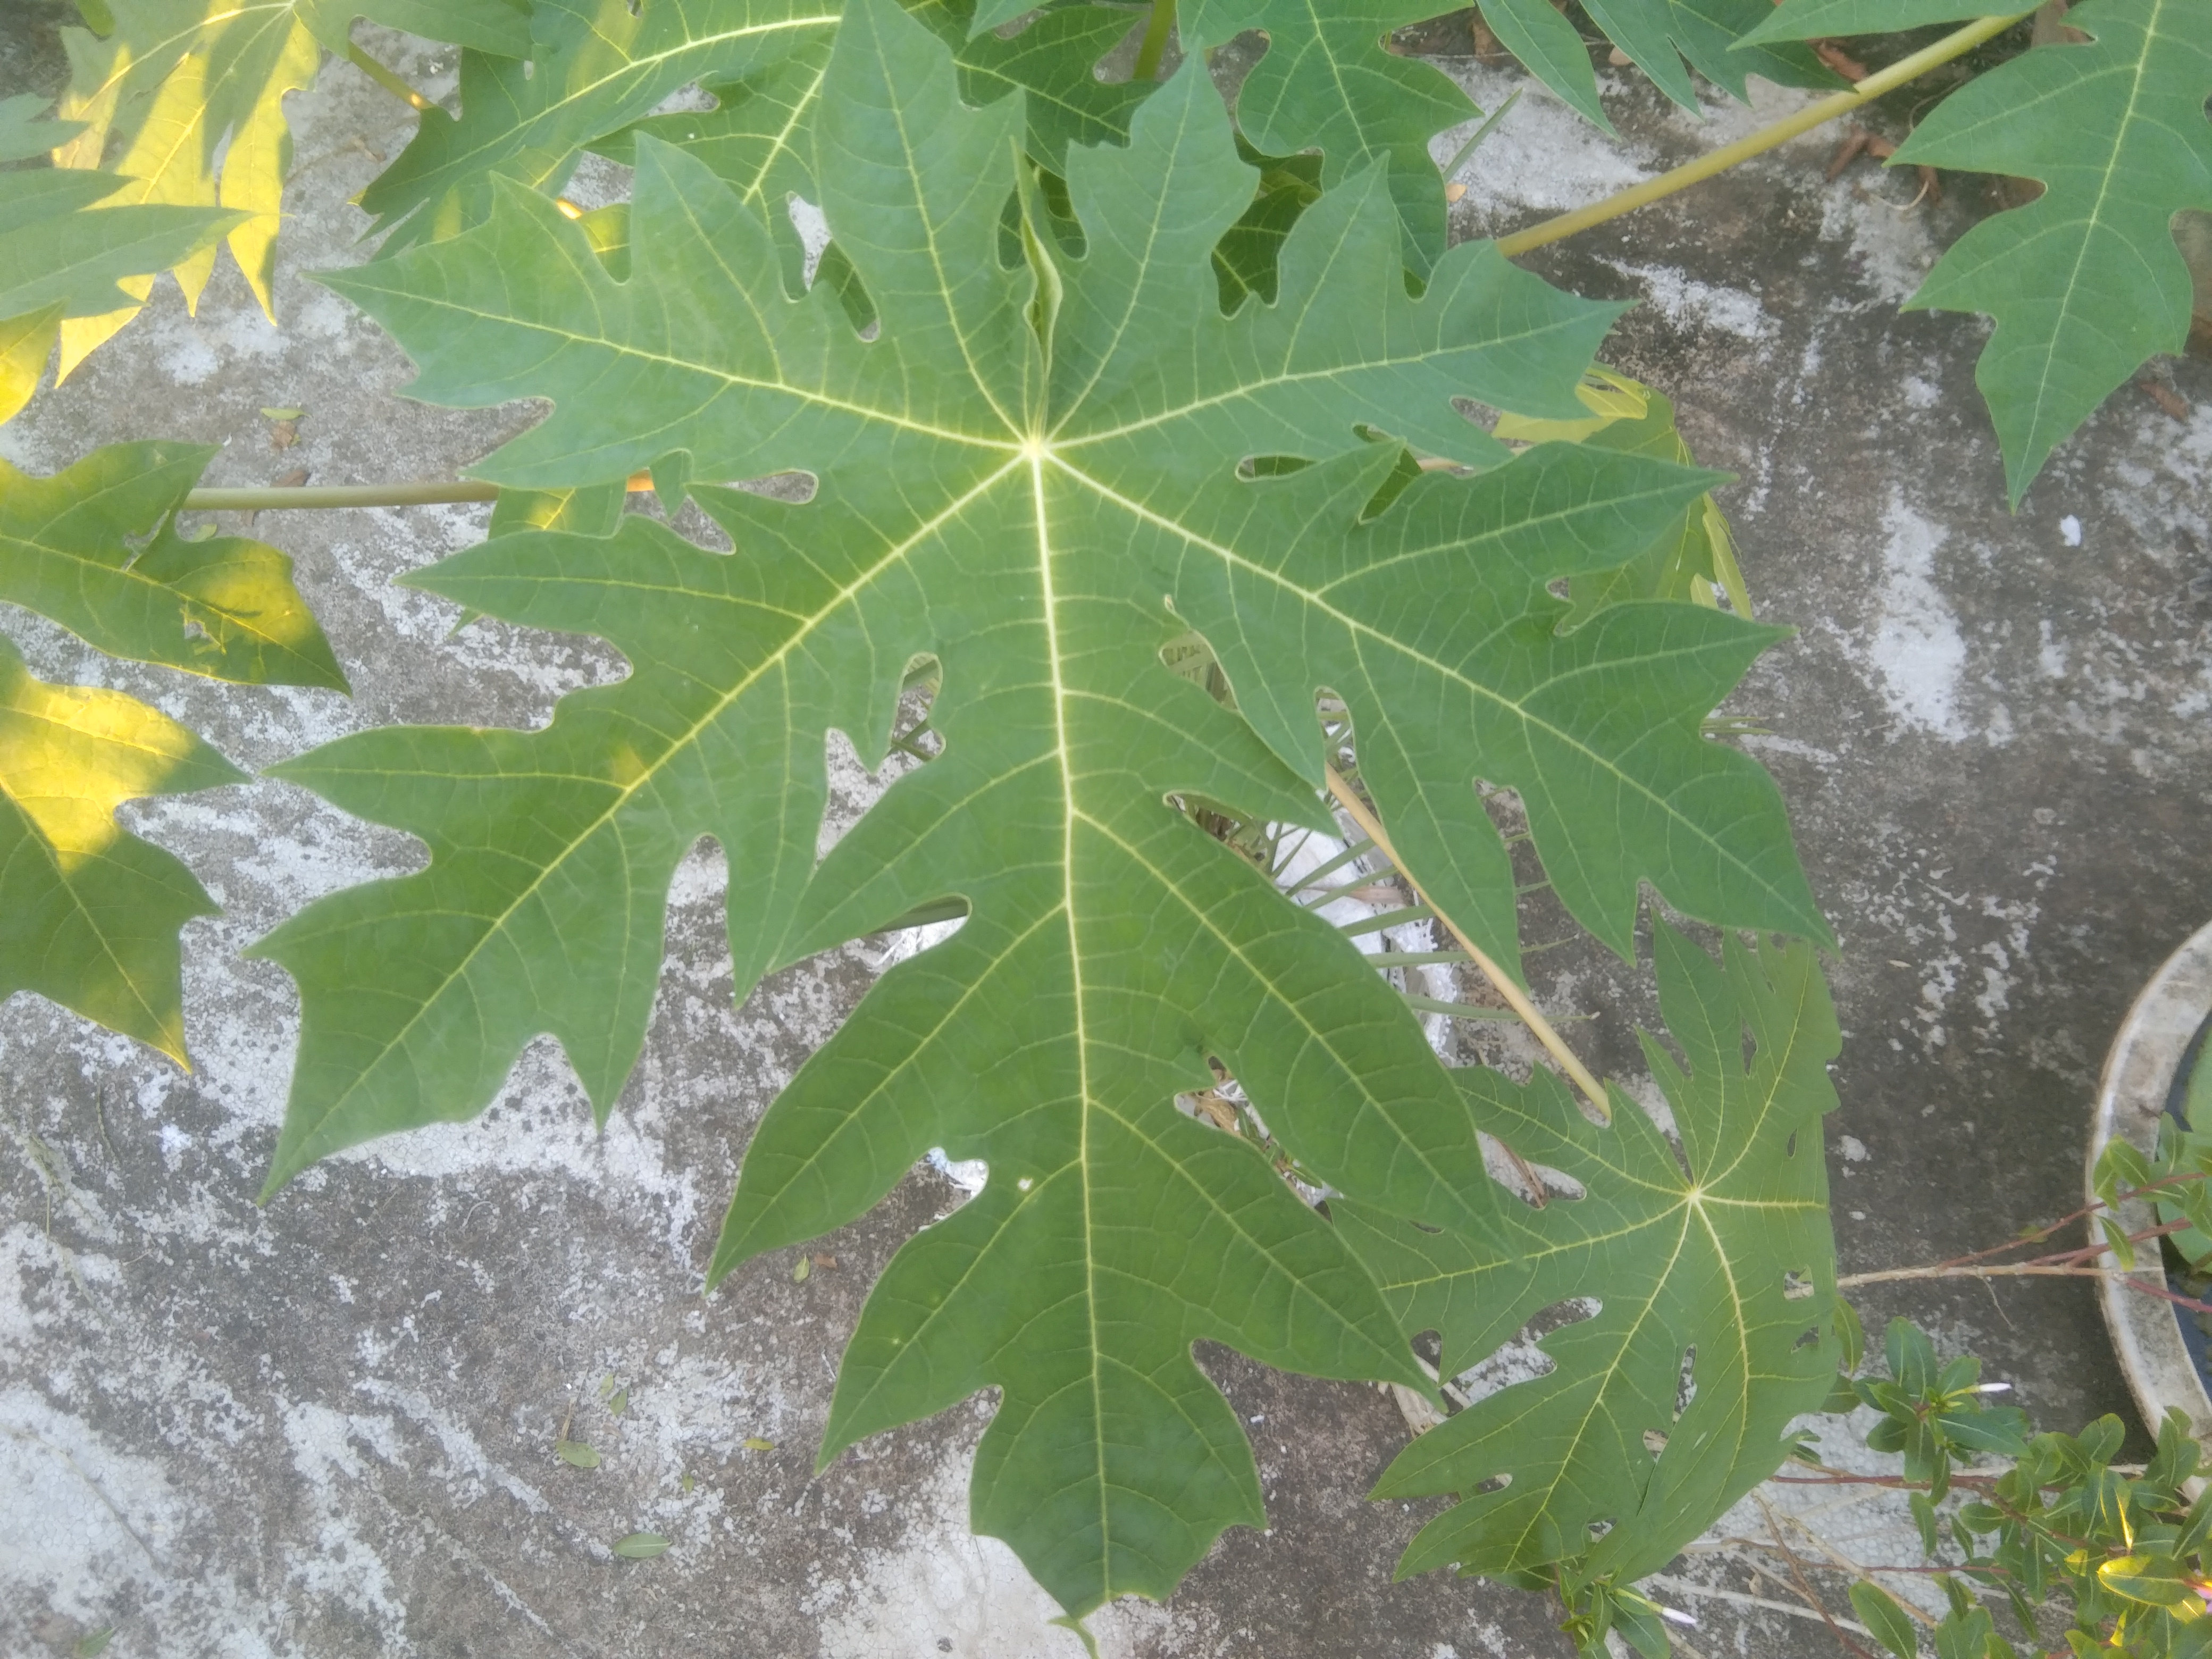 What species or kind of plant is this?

papaya
